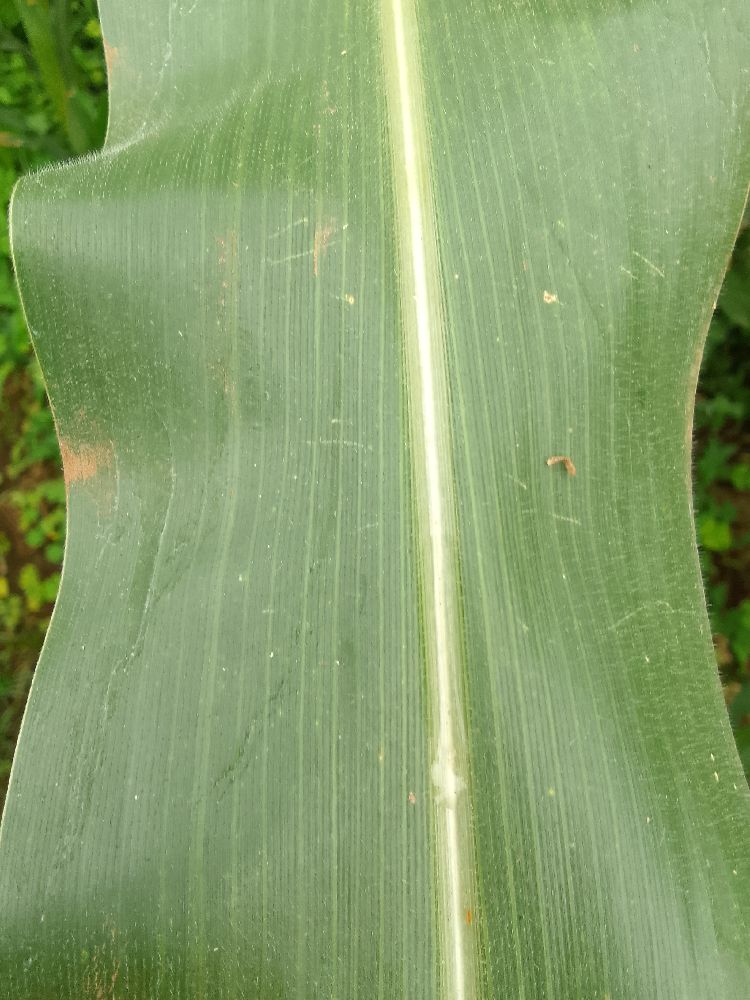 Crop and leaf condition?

maize, healthy
